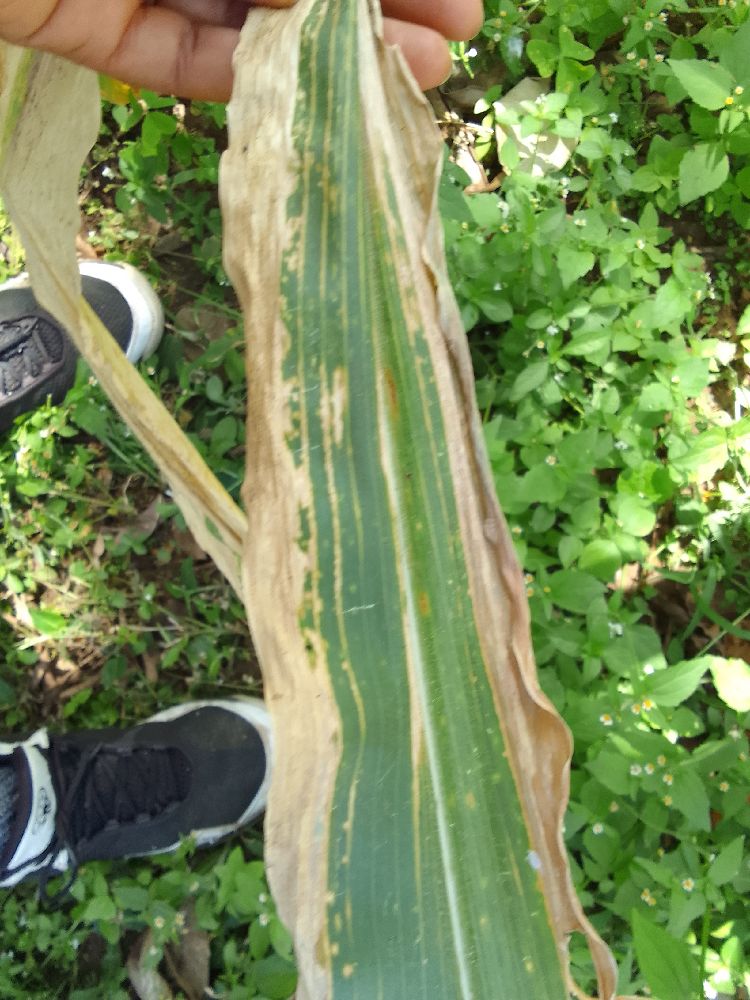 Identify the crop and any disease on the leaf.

maize, maize lethal necrosis
